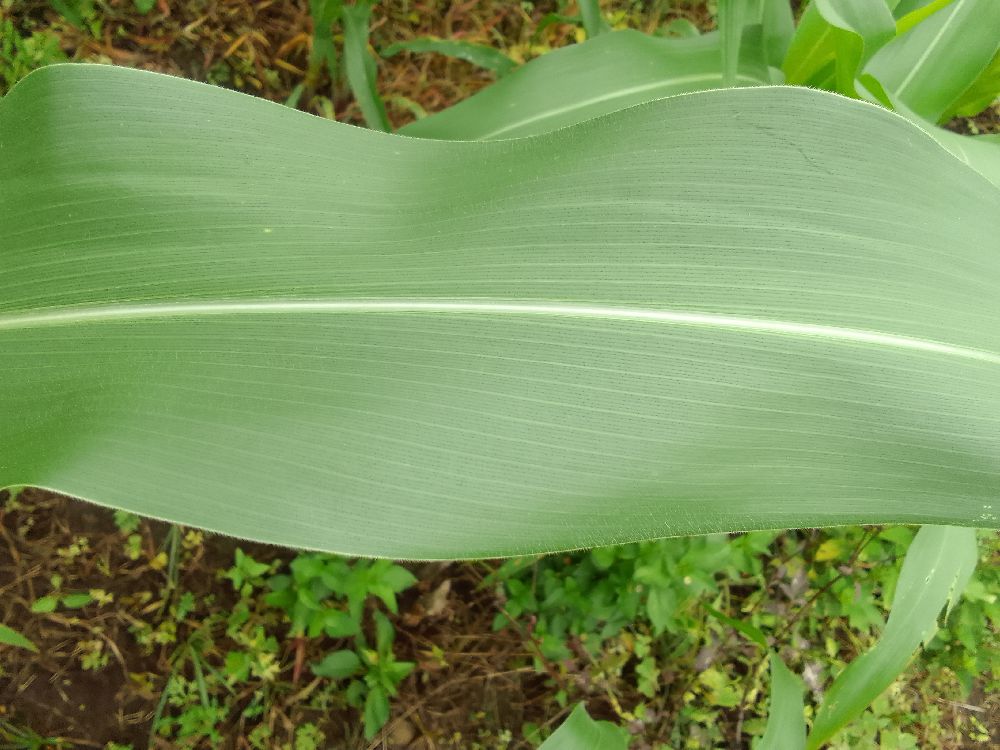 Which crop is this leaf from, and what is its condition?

maize, healthy
